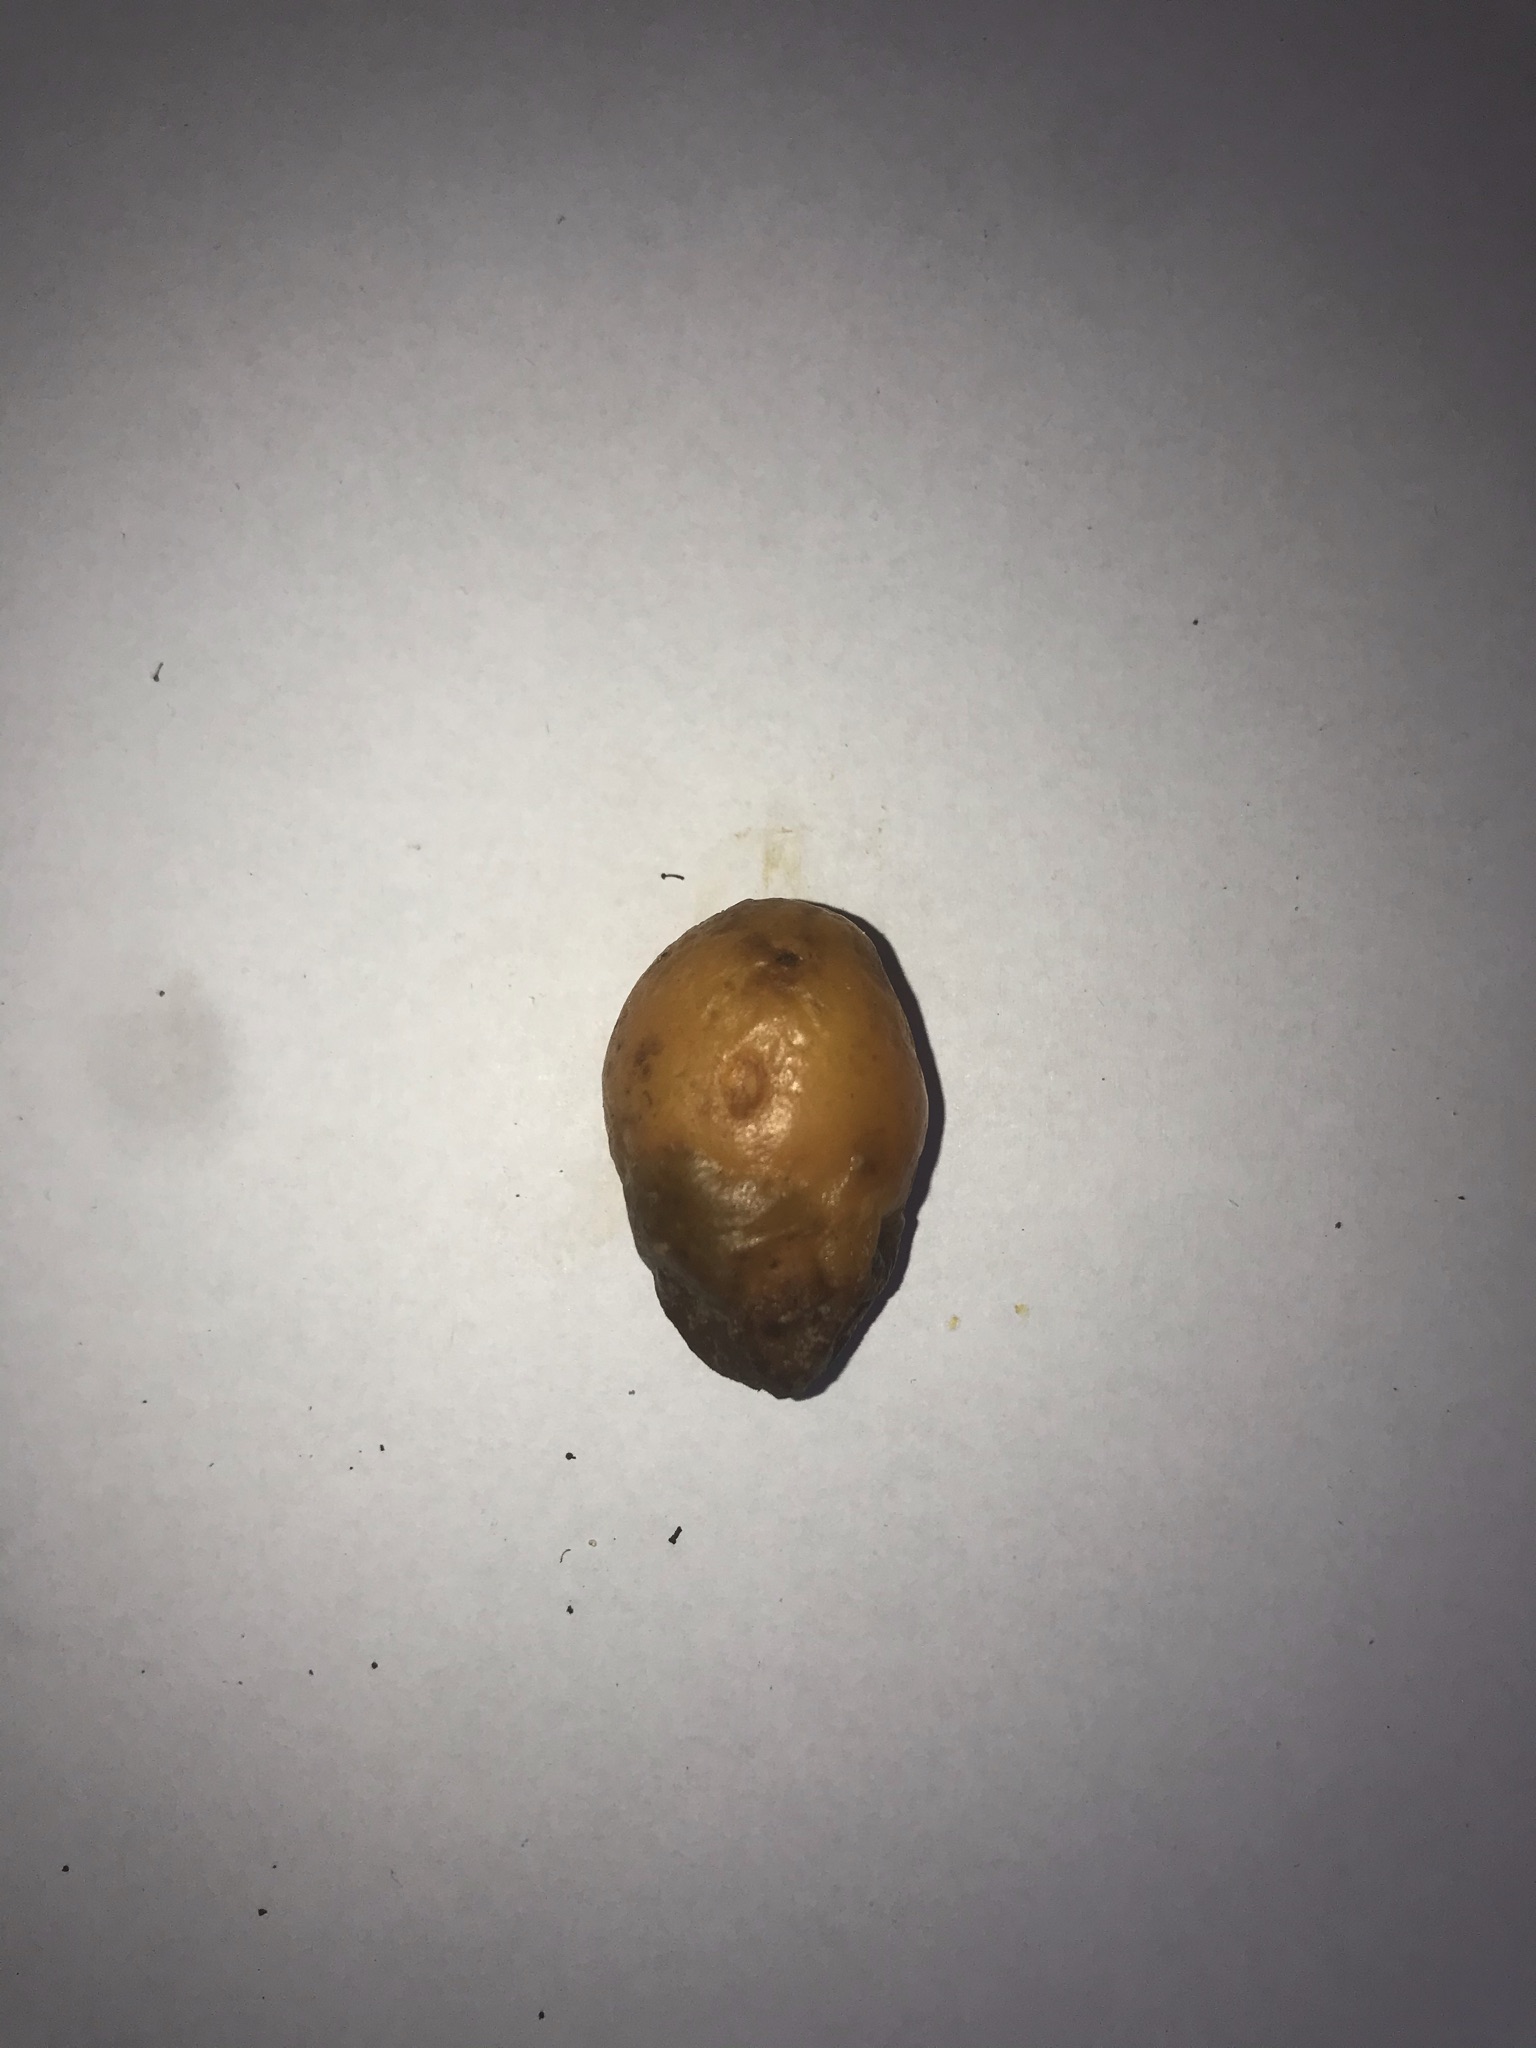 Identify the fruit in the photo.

siriguela
